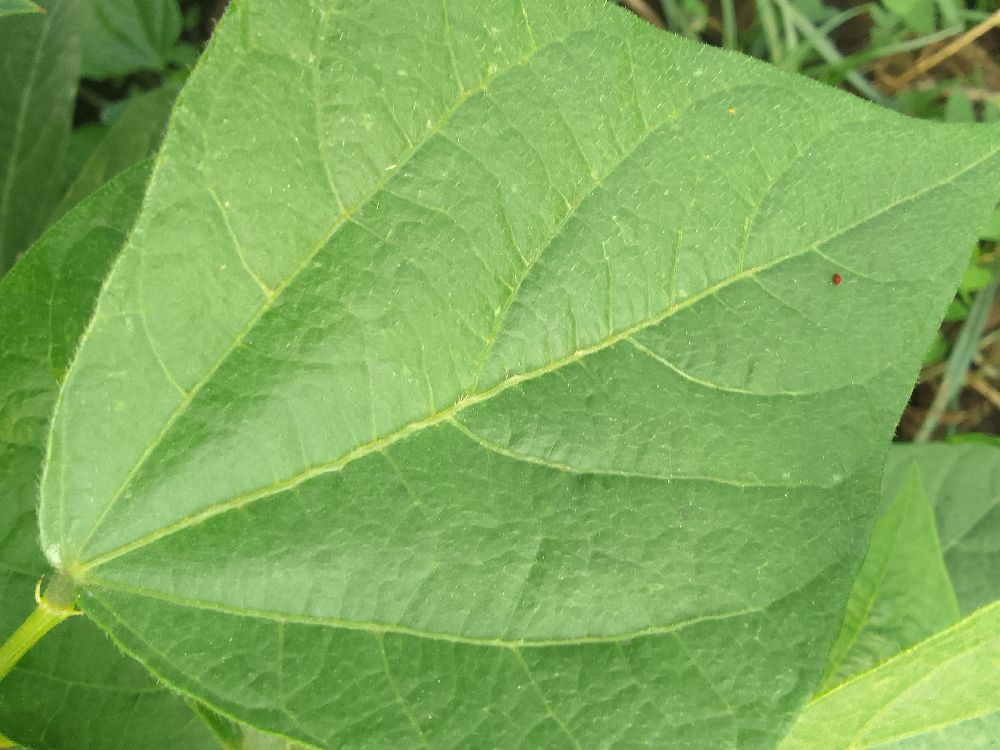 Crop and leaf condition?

common bean, healthy
